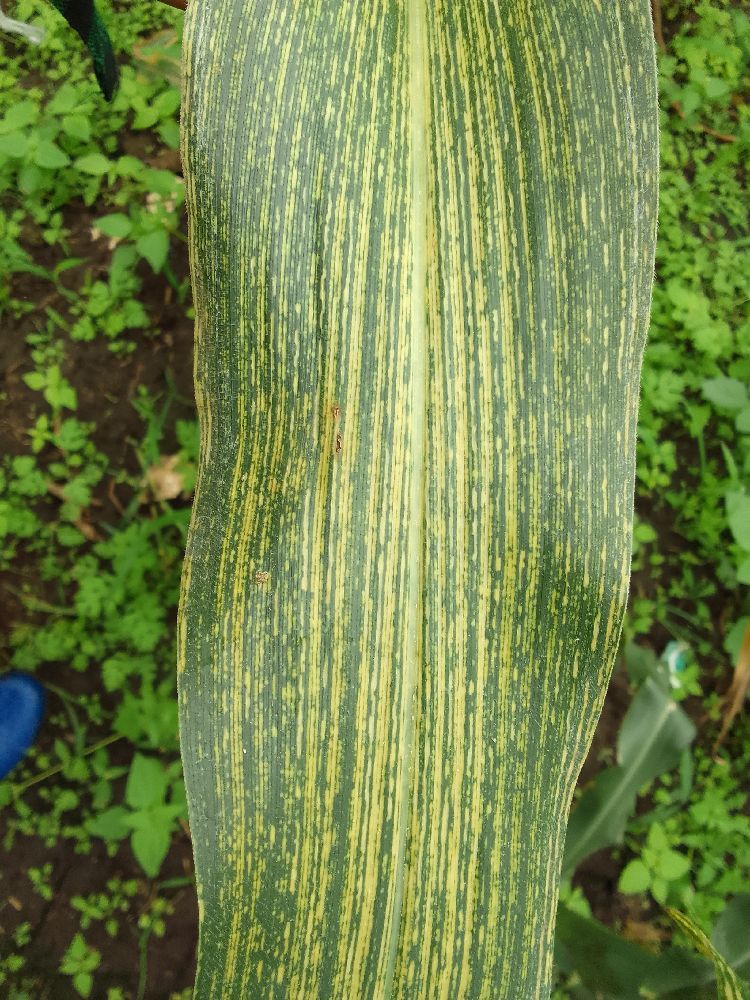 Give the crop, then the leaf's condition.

maize, maize streak virus
